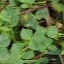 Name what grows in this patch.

unstructured weed
